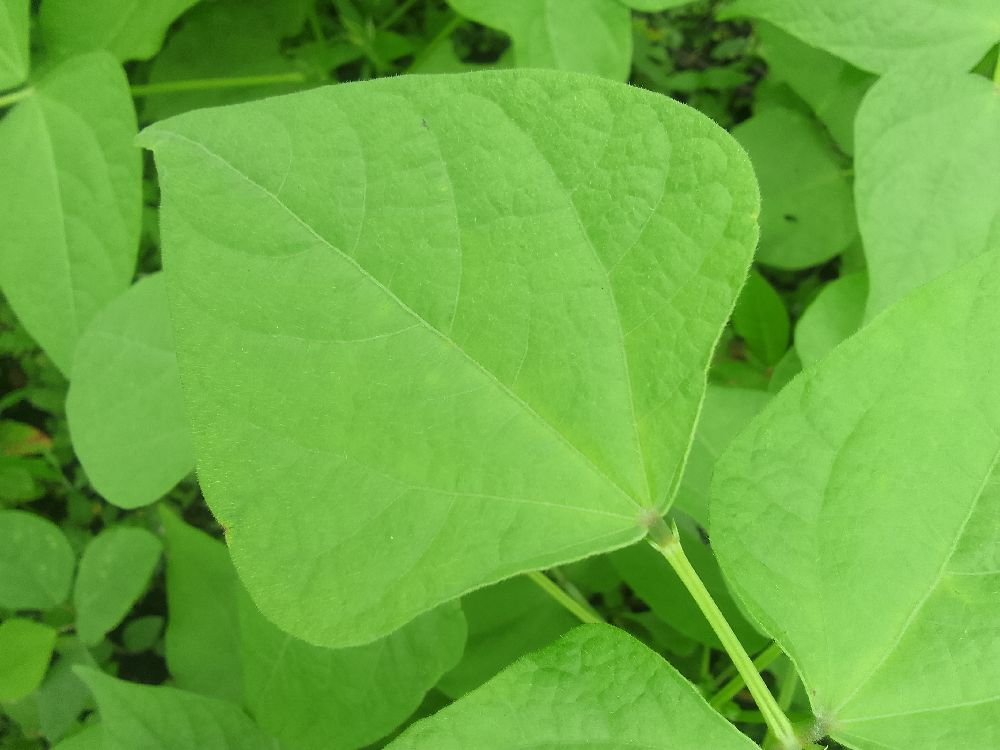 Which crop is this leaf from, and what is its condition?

common bean, healthy
